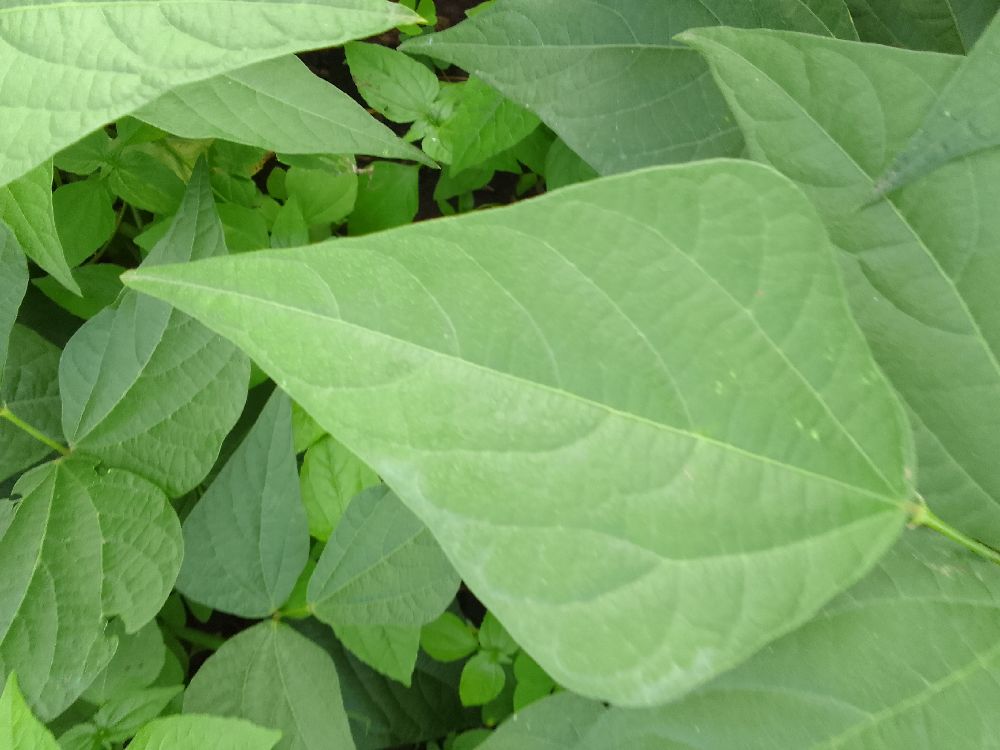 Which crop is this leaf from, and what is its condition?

common bean, healthy
